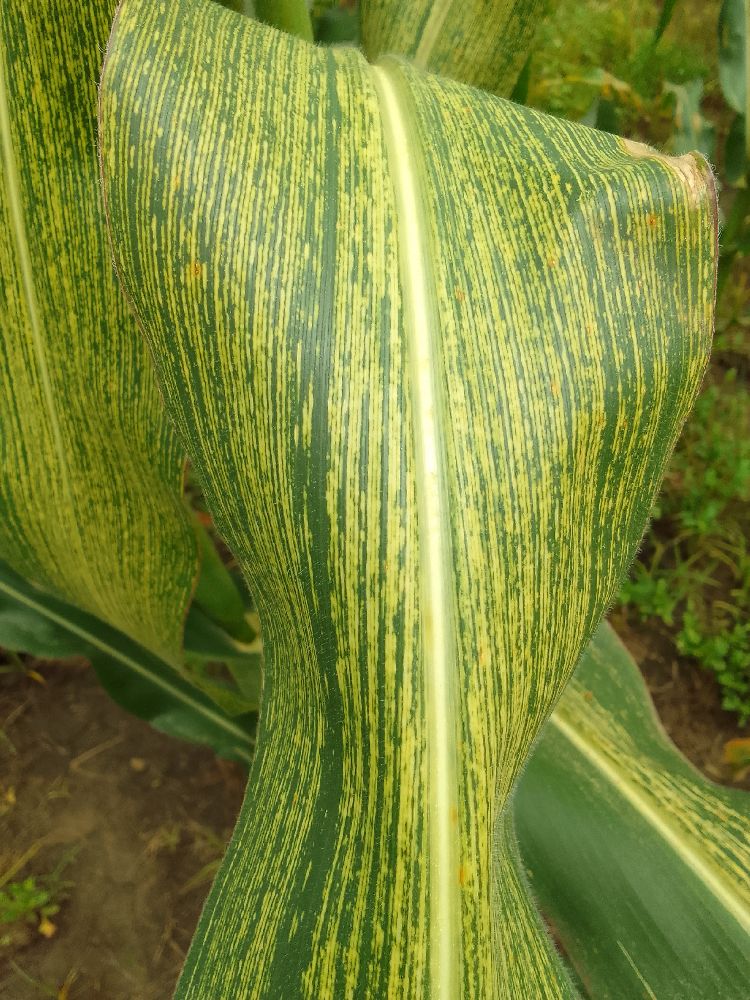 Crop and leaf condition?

maize, maize streak virus
